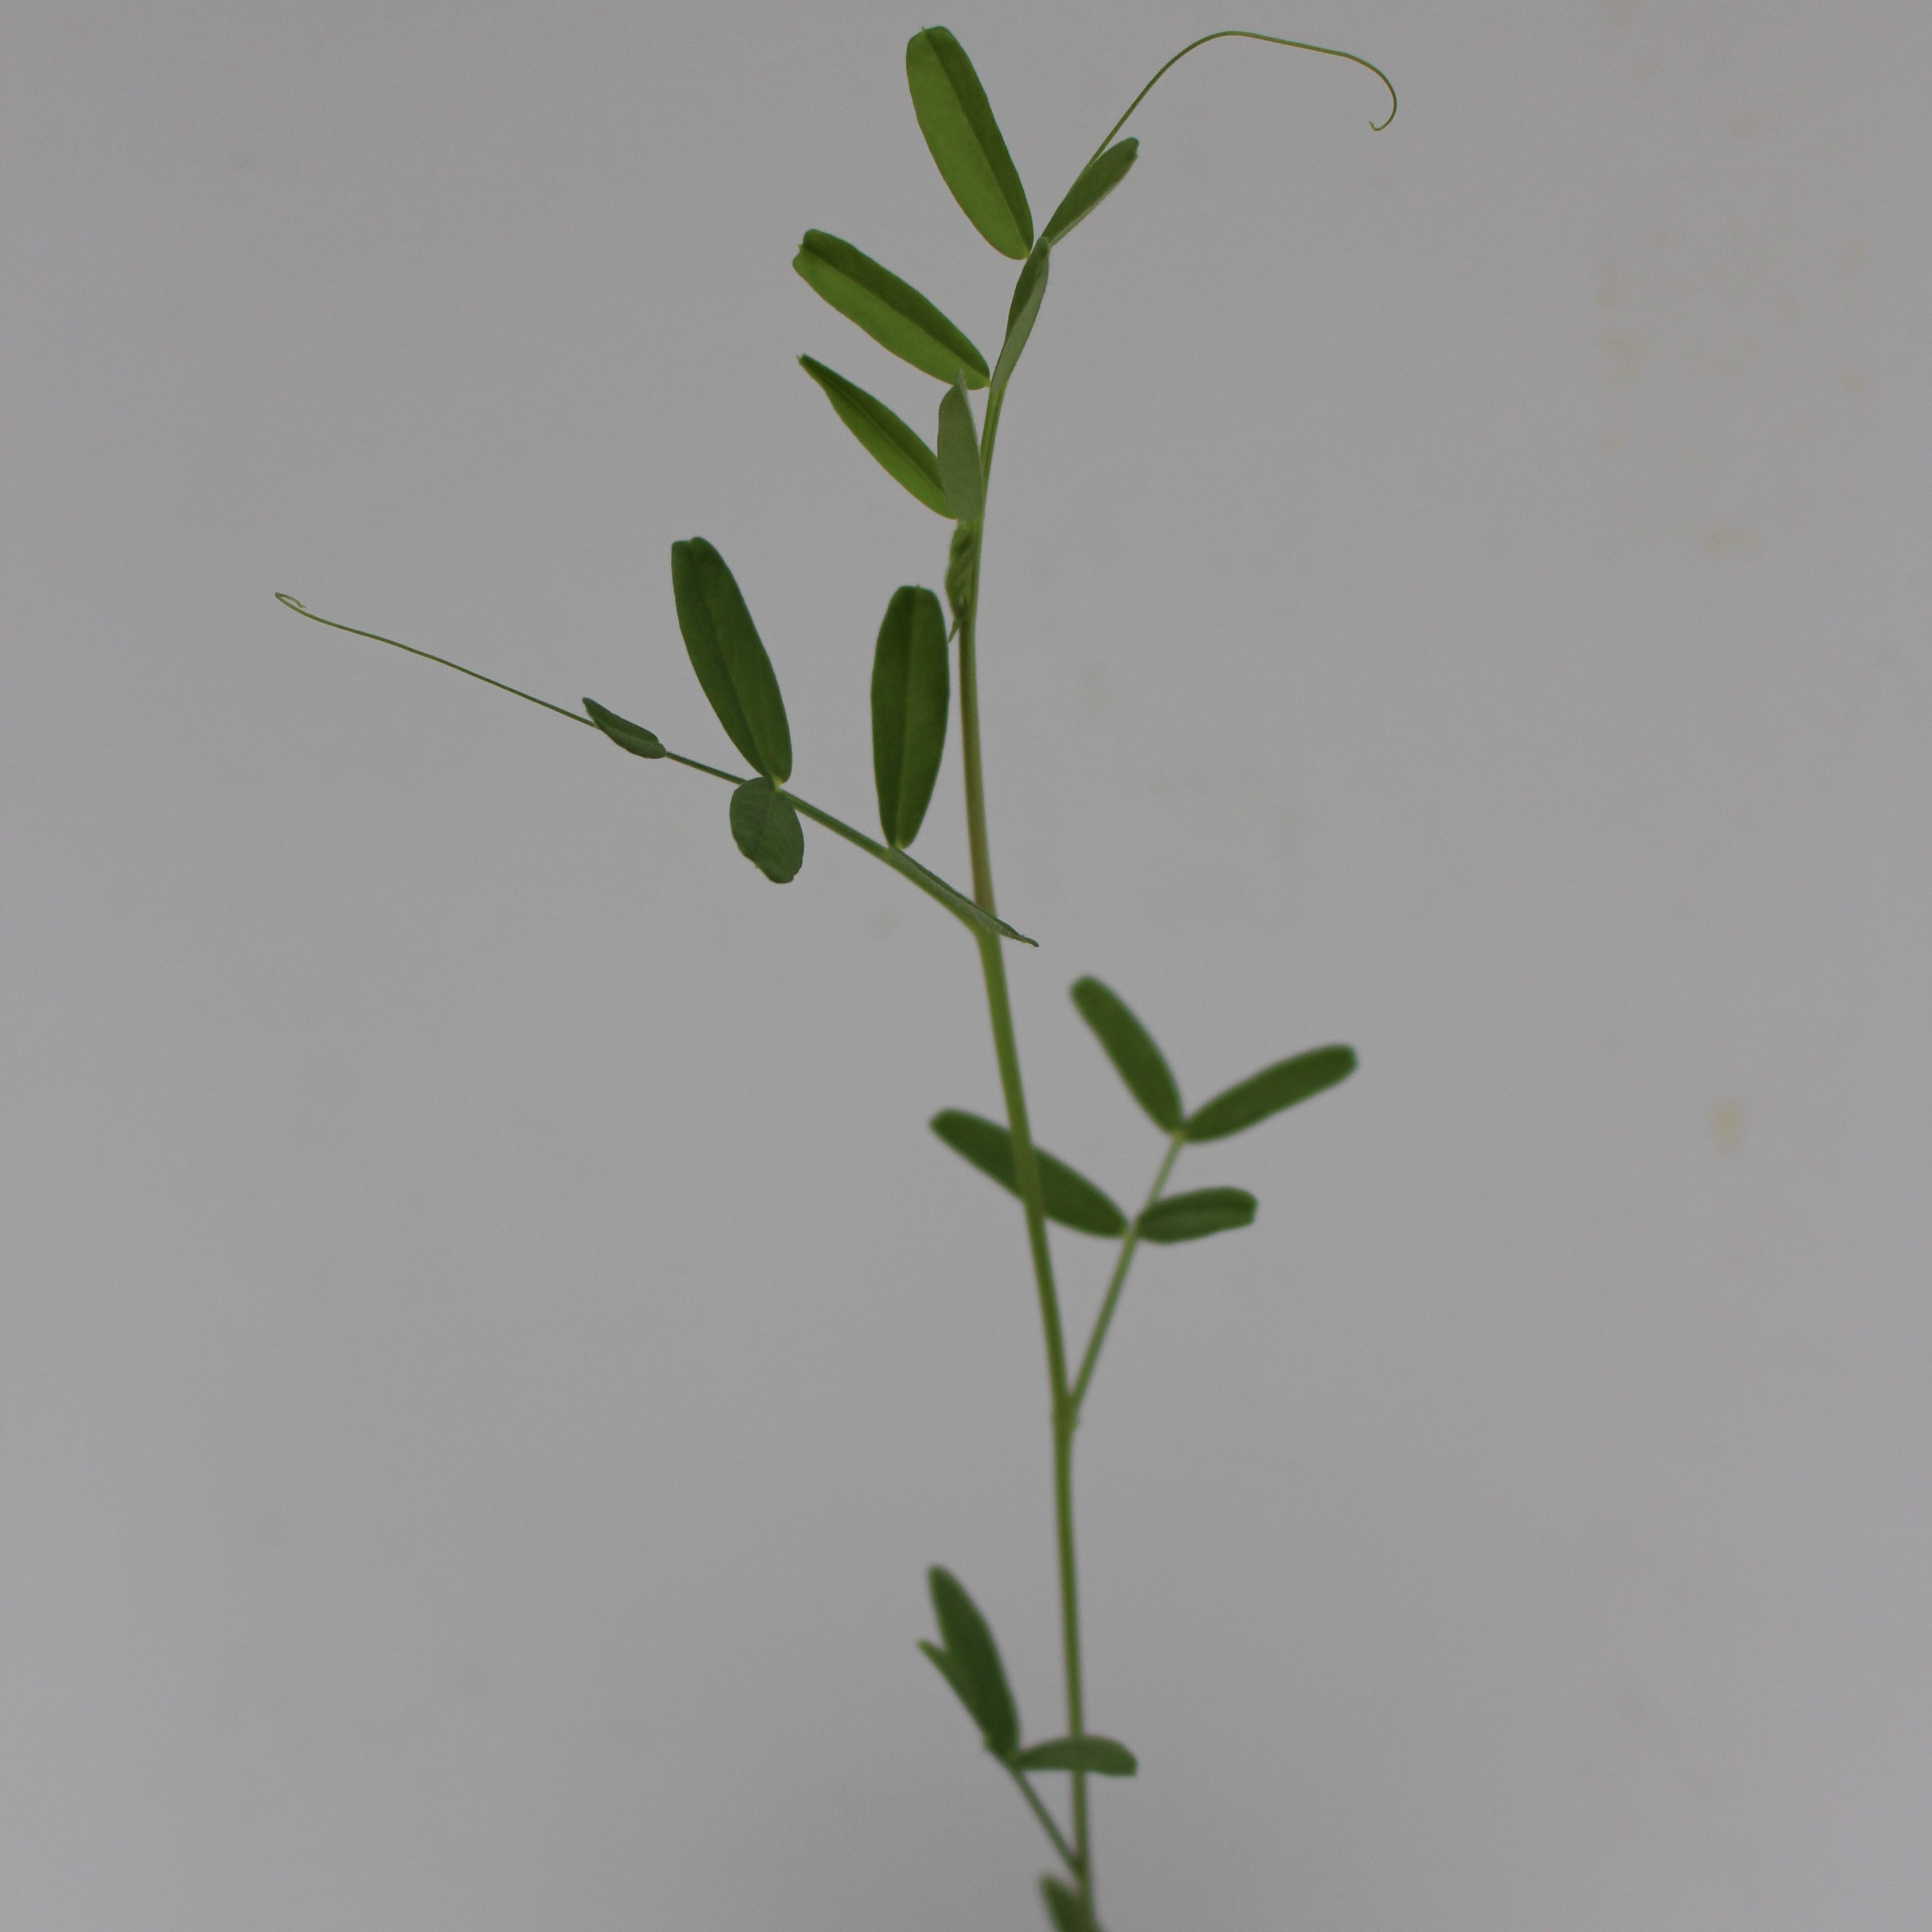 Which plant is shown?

Vicia sativa
